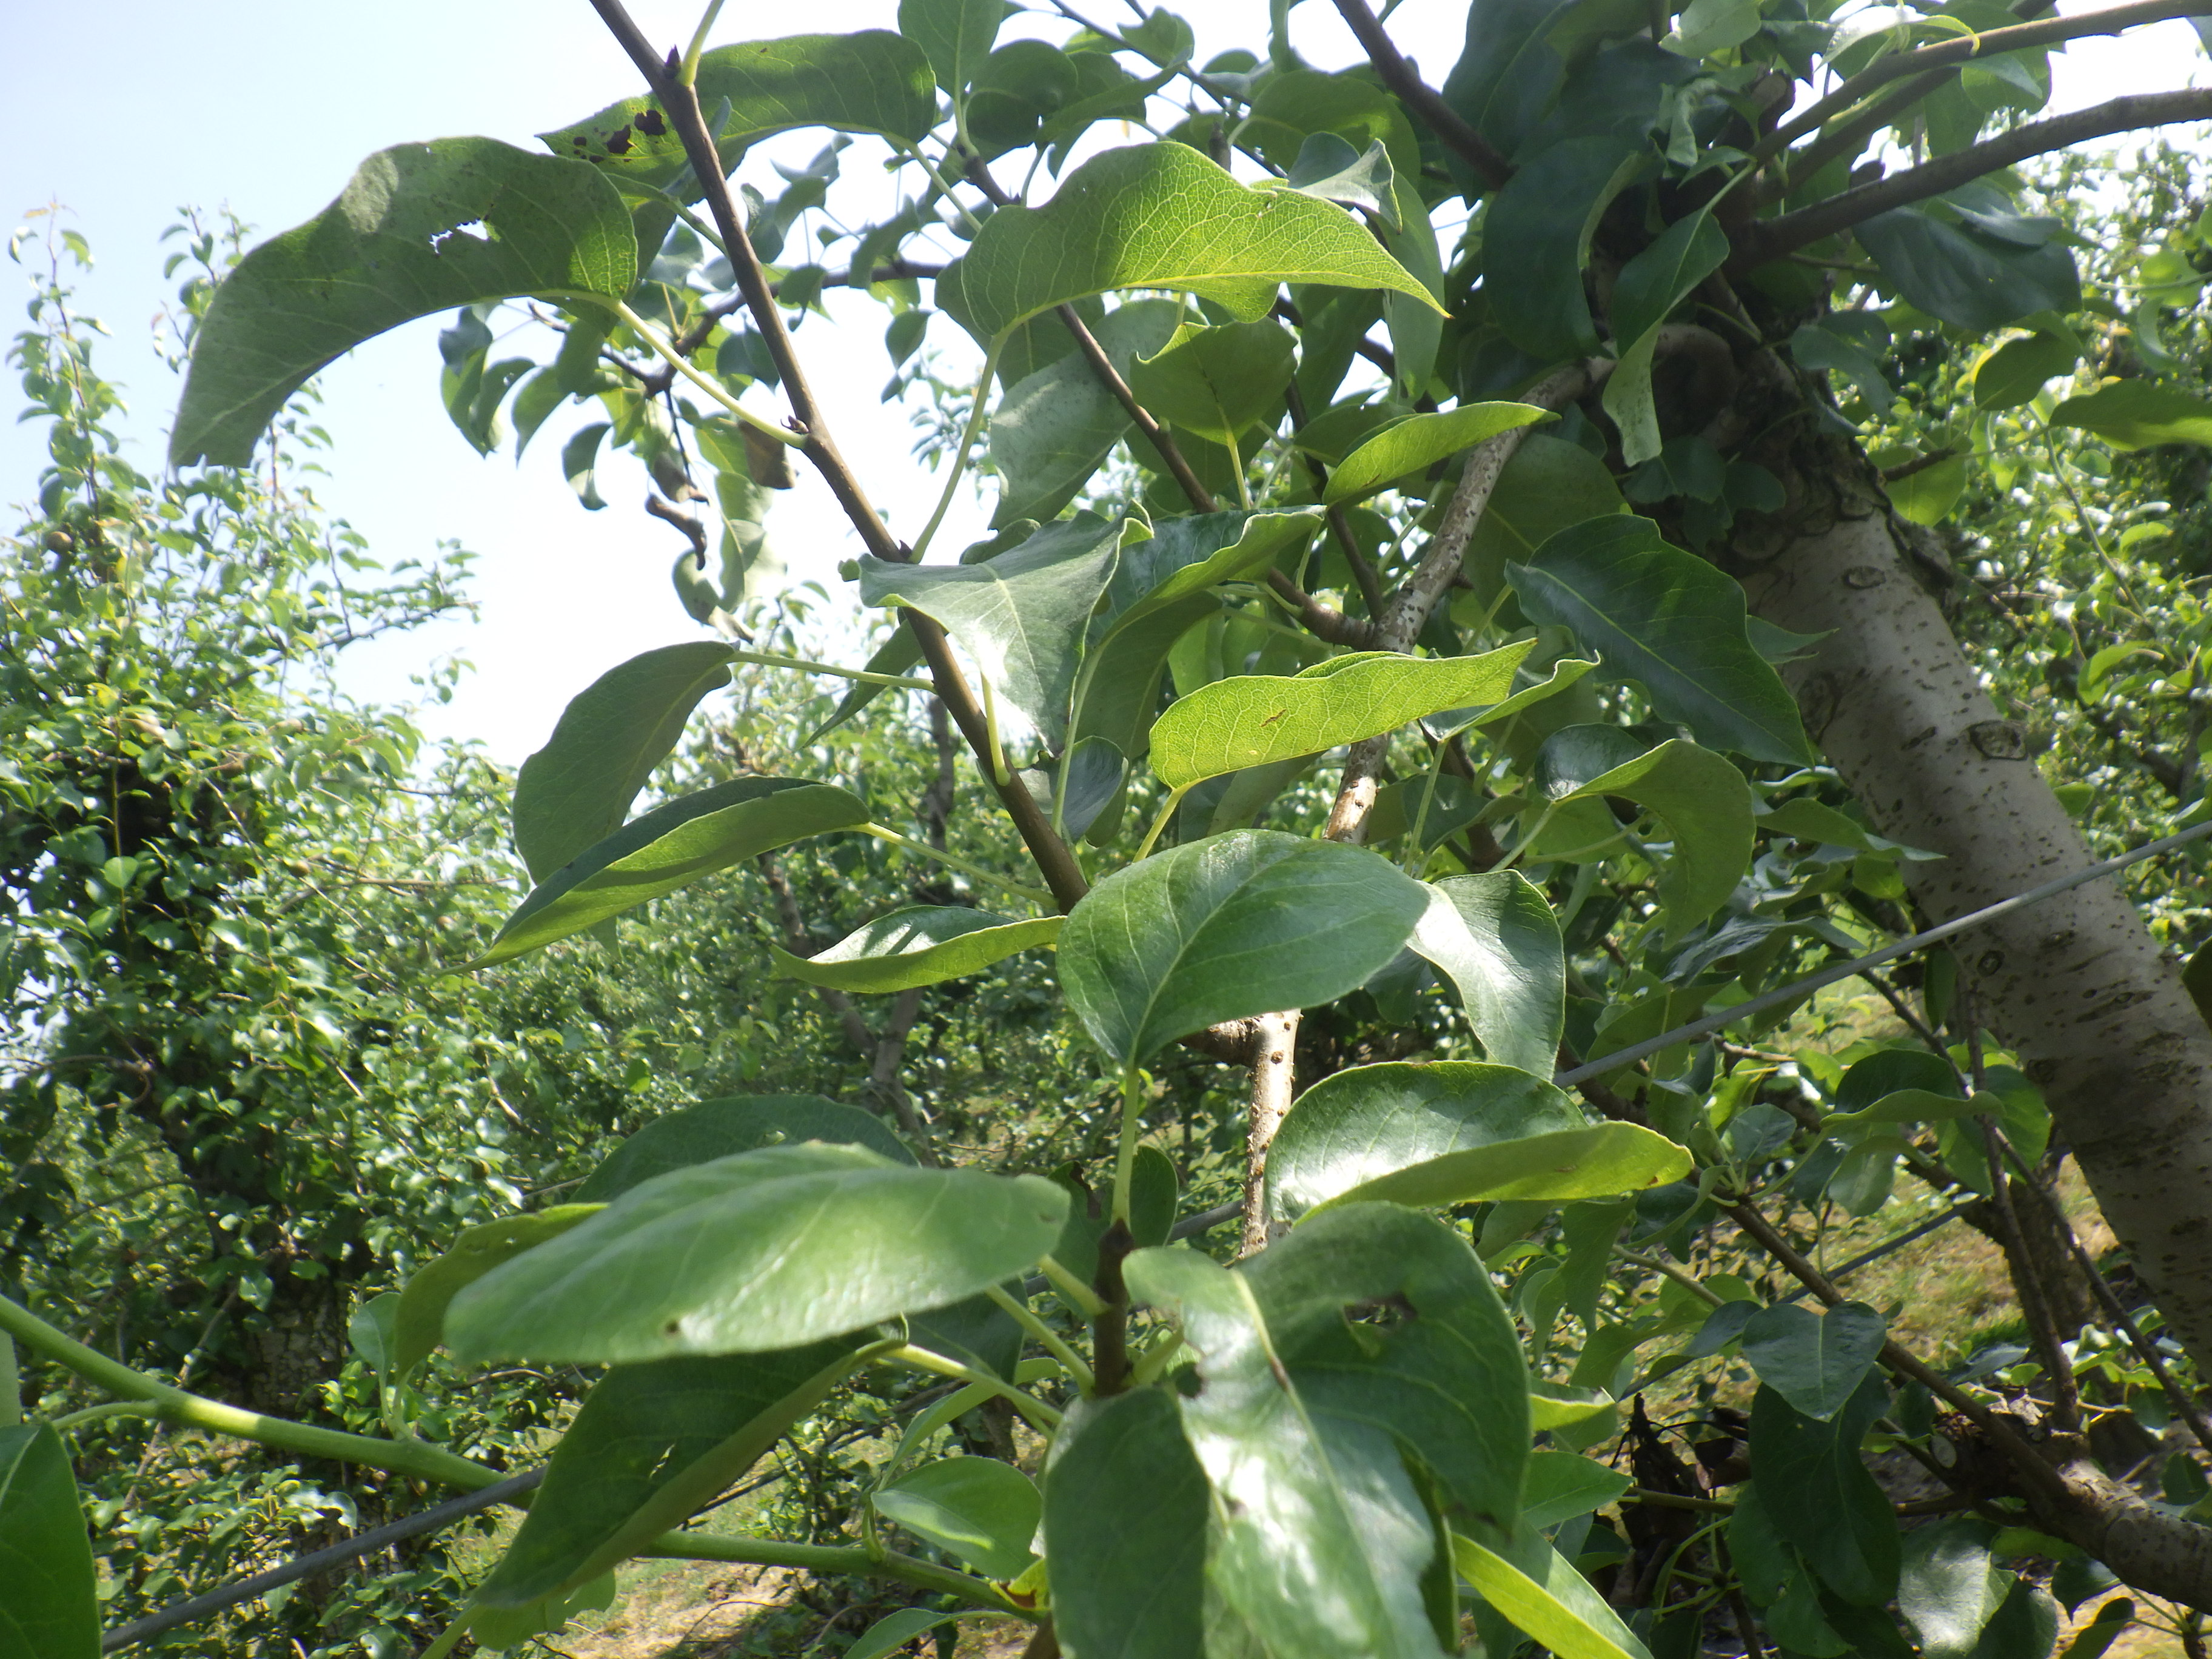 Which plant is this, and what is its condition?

pear, black spot, mechanical damage
